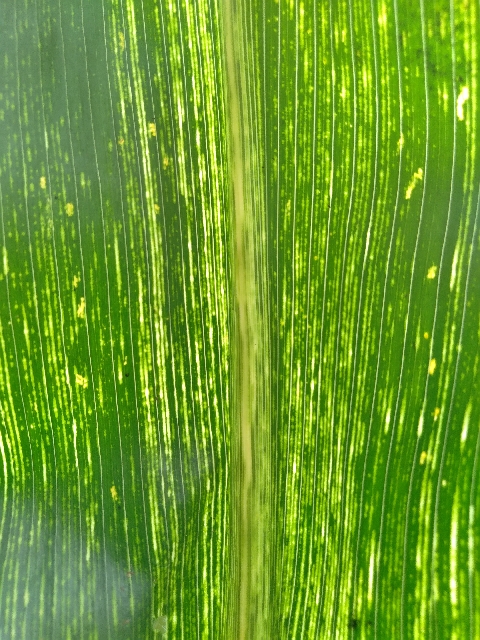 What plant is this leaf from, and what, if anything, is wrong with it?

maize, maize streak virus
